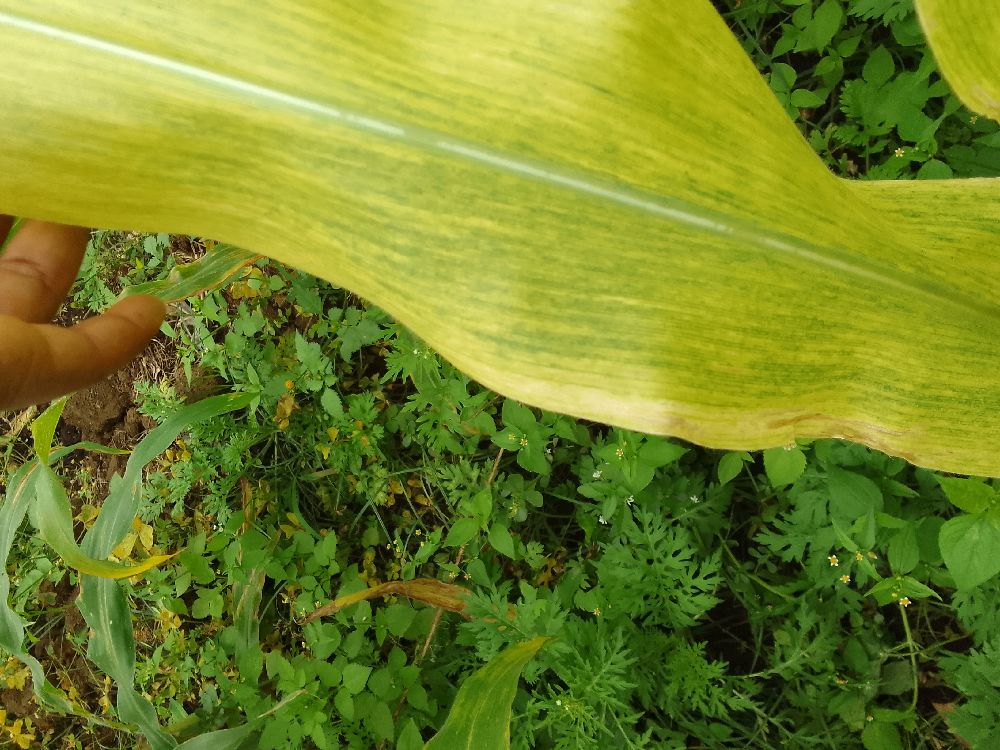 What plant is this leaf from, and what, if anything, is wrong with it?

maize, maize lethal necrosis
